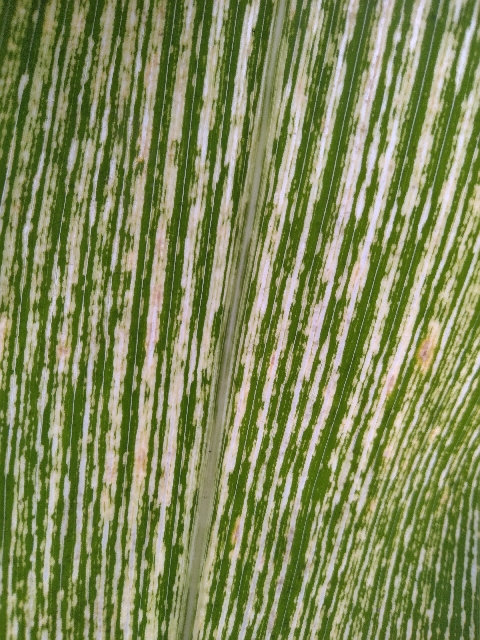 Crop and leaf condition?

maize, maize streak virus
